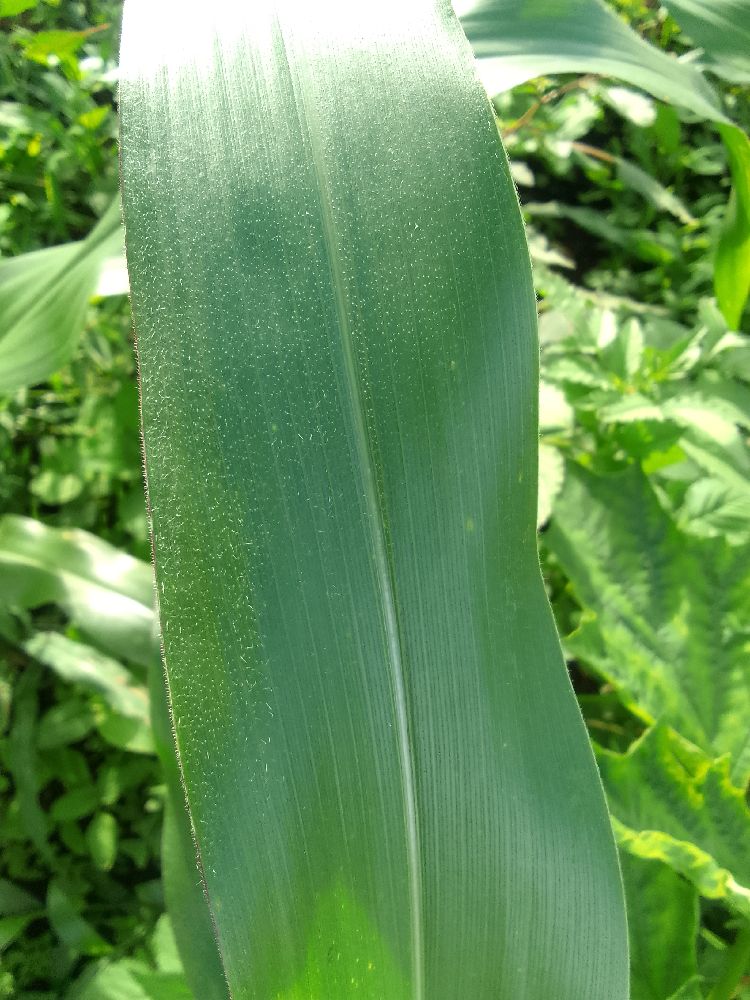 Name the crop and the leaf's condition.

maize, healthy
